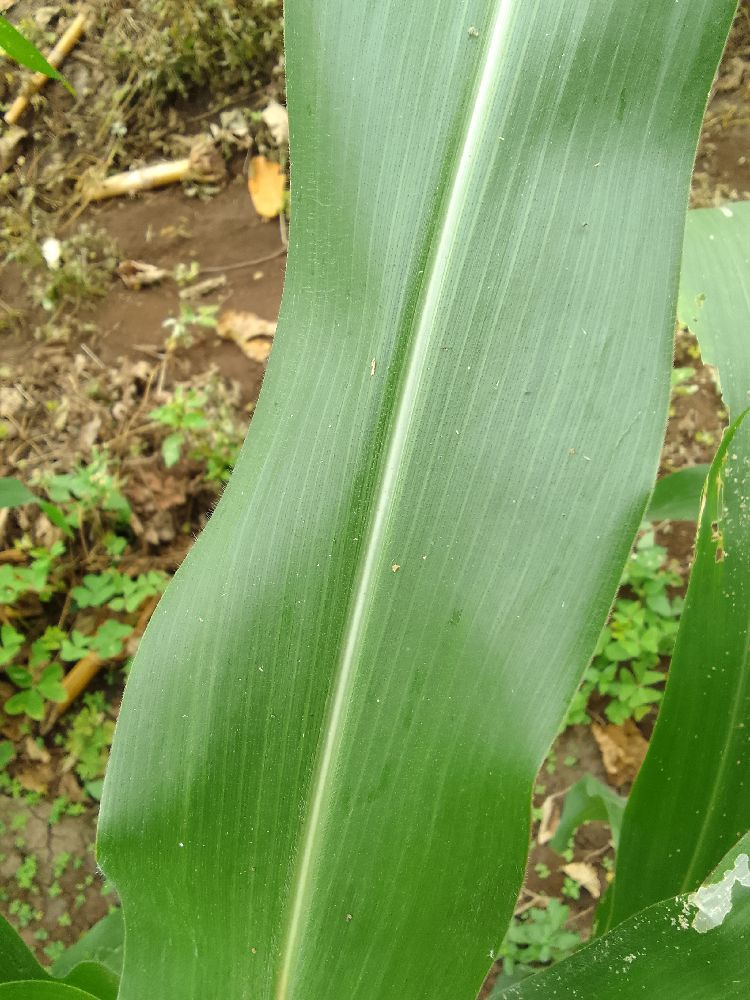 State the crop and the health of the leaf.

maize, healthy
